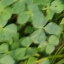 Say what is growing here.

unstructured weed
